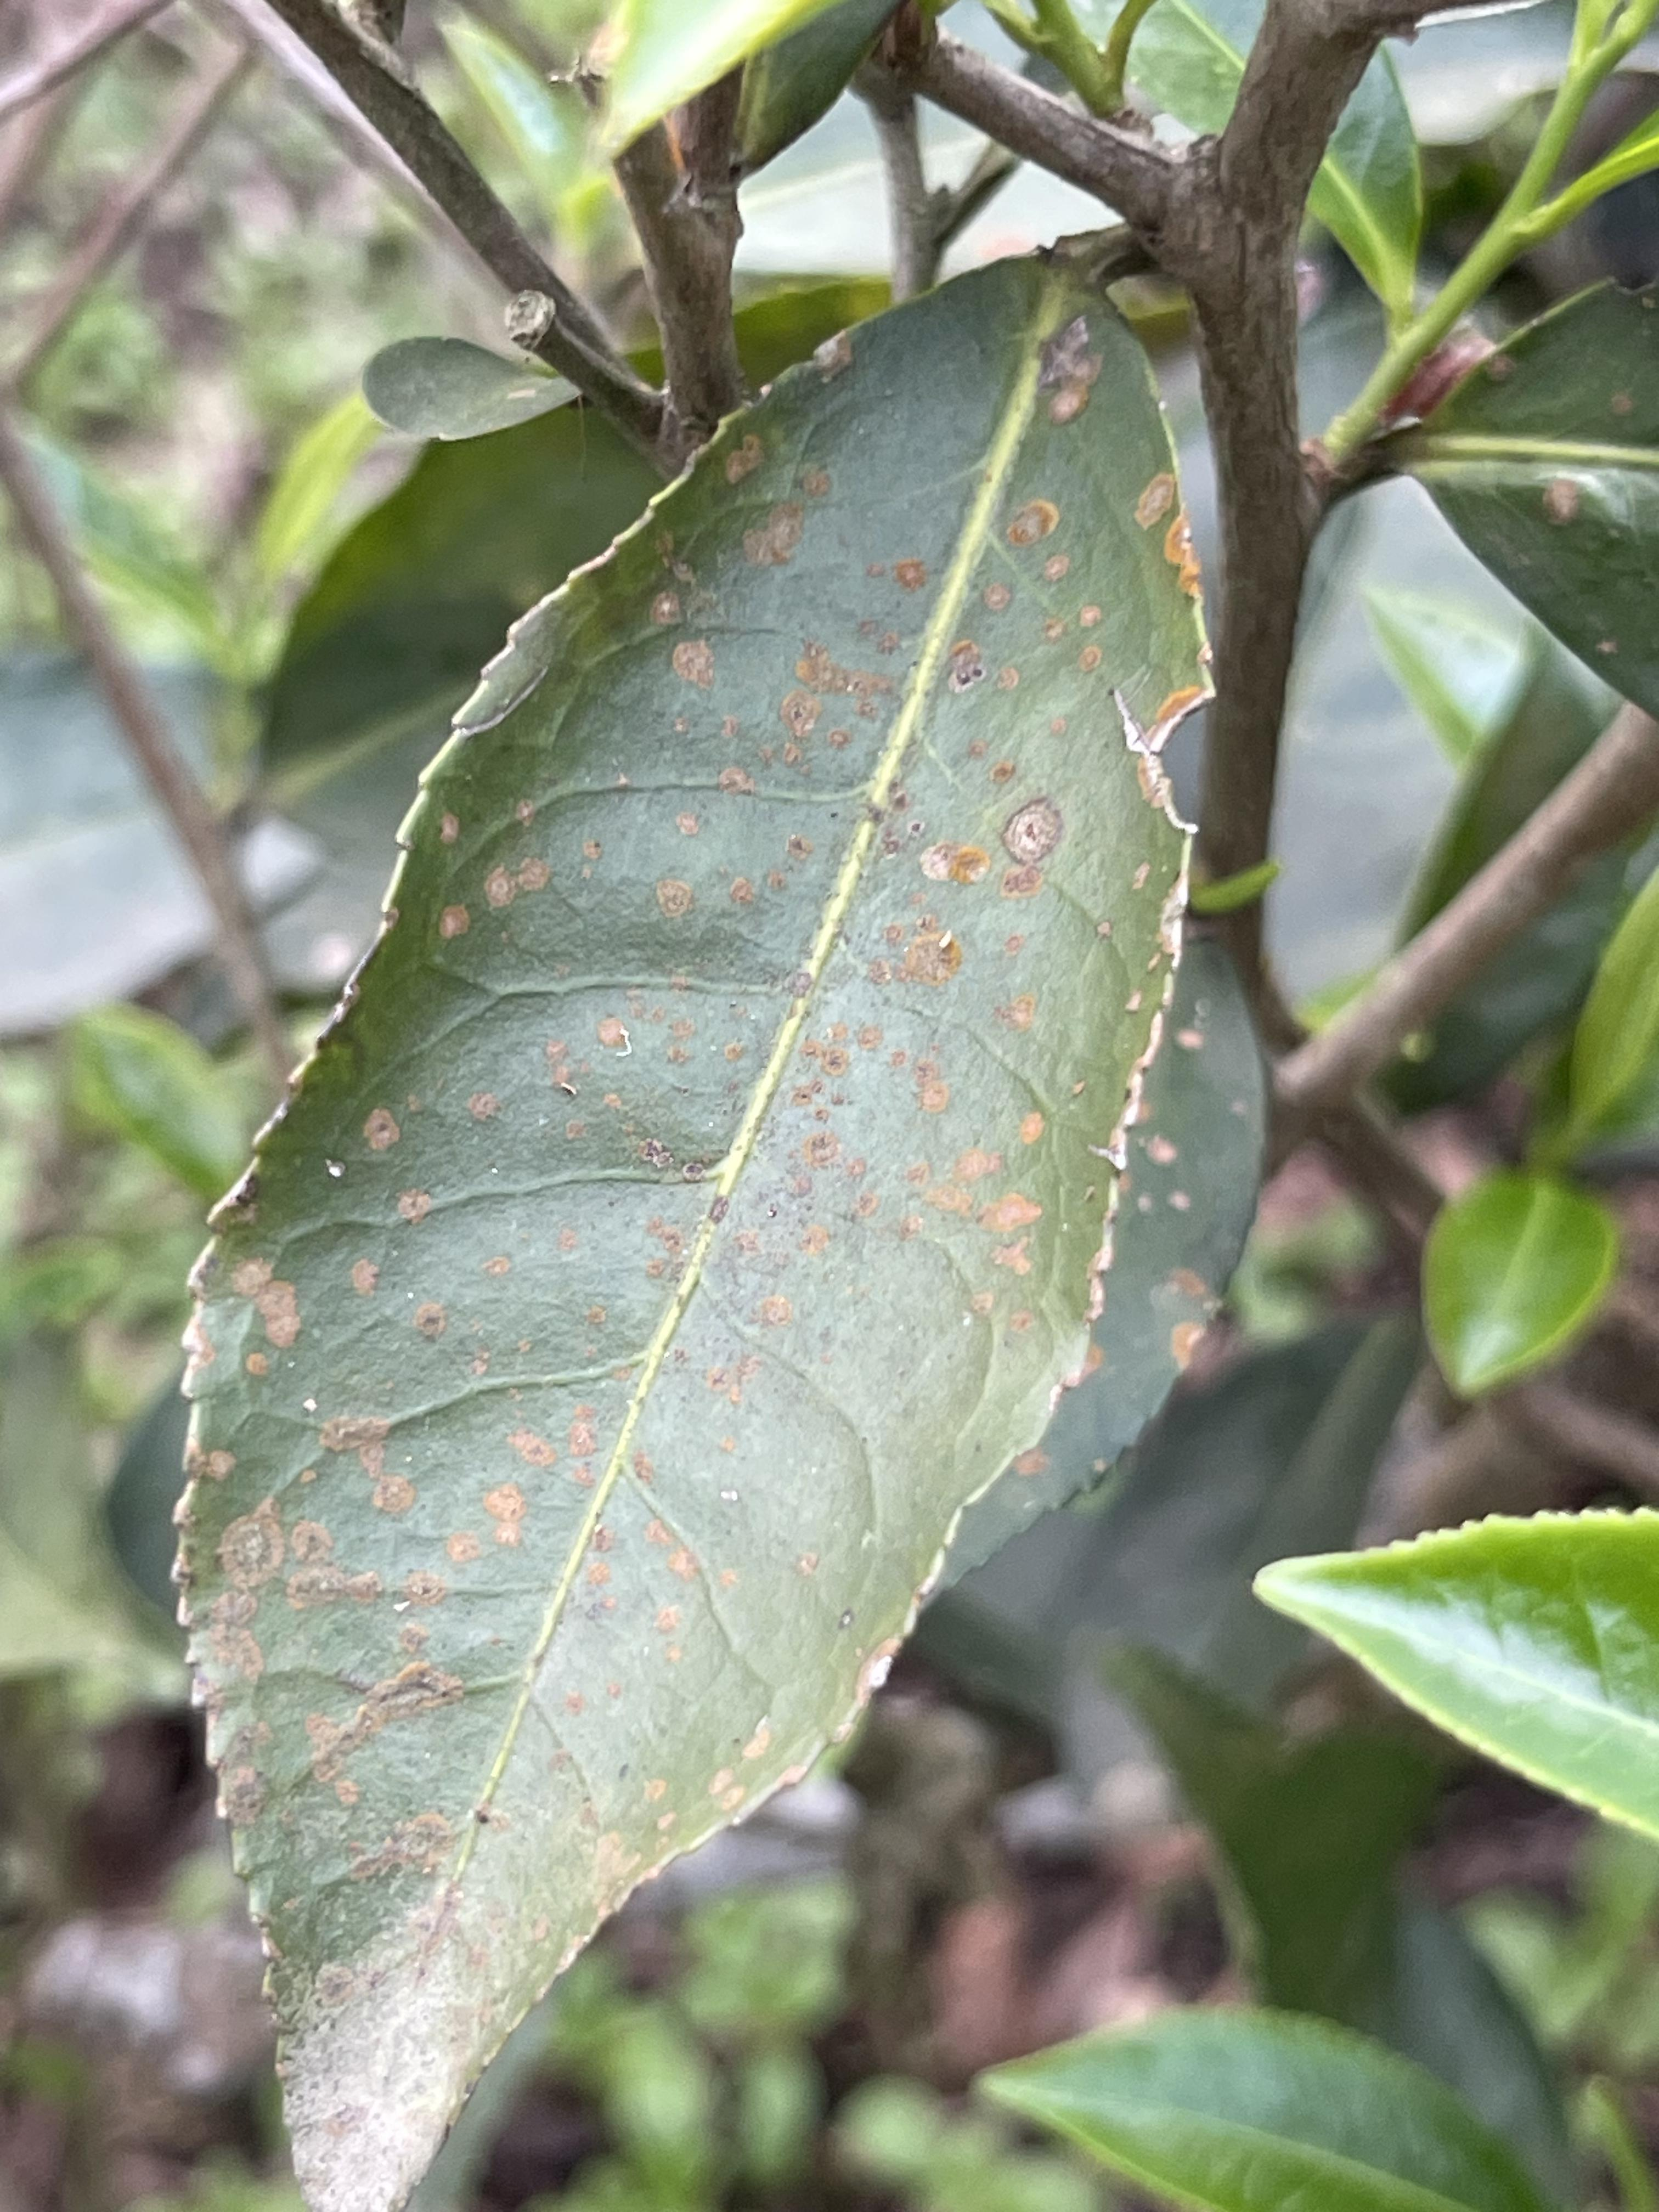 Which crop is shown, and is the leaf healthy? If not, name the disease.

tea, red rust
